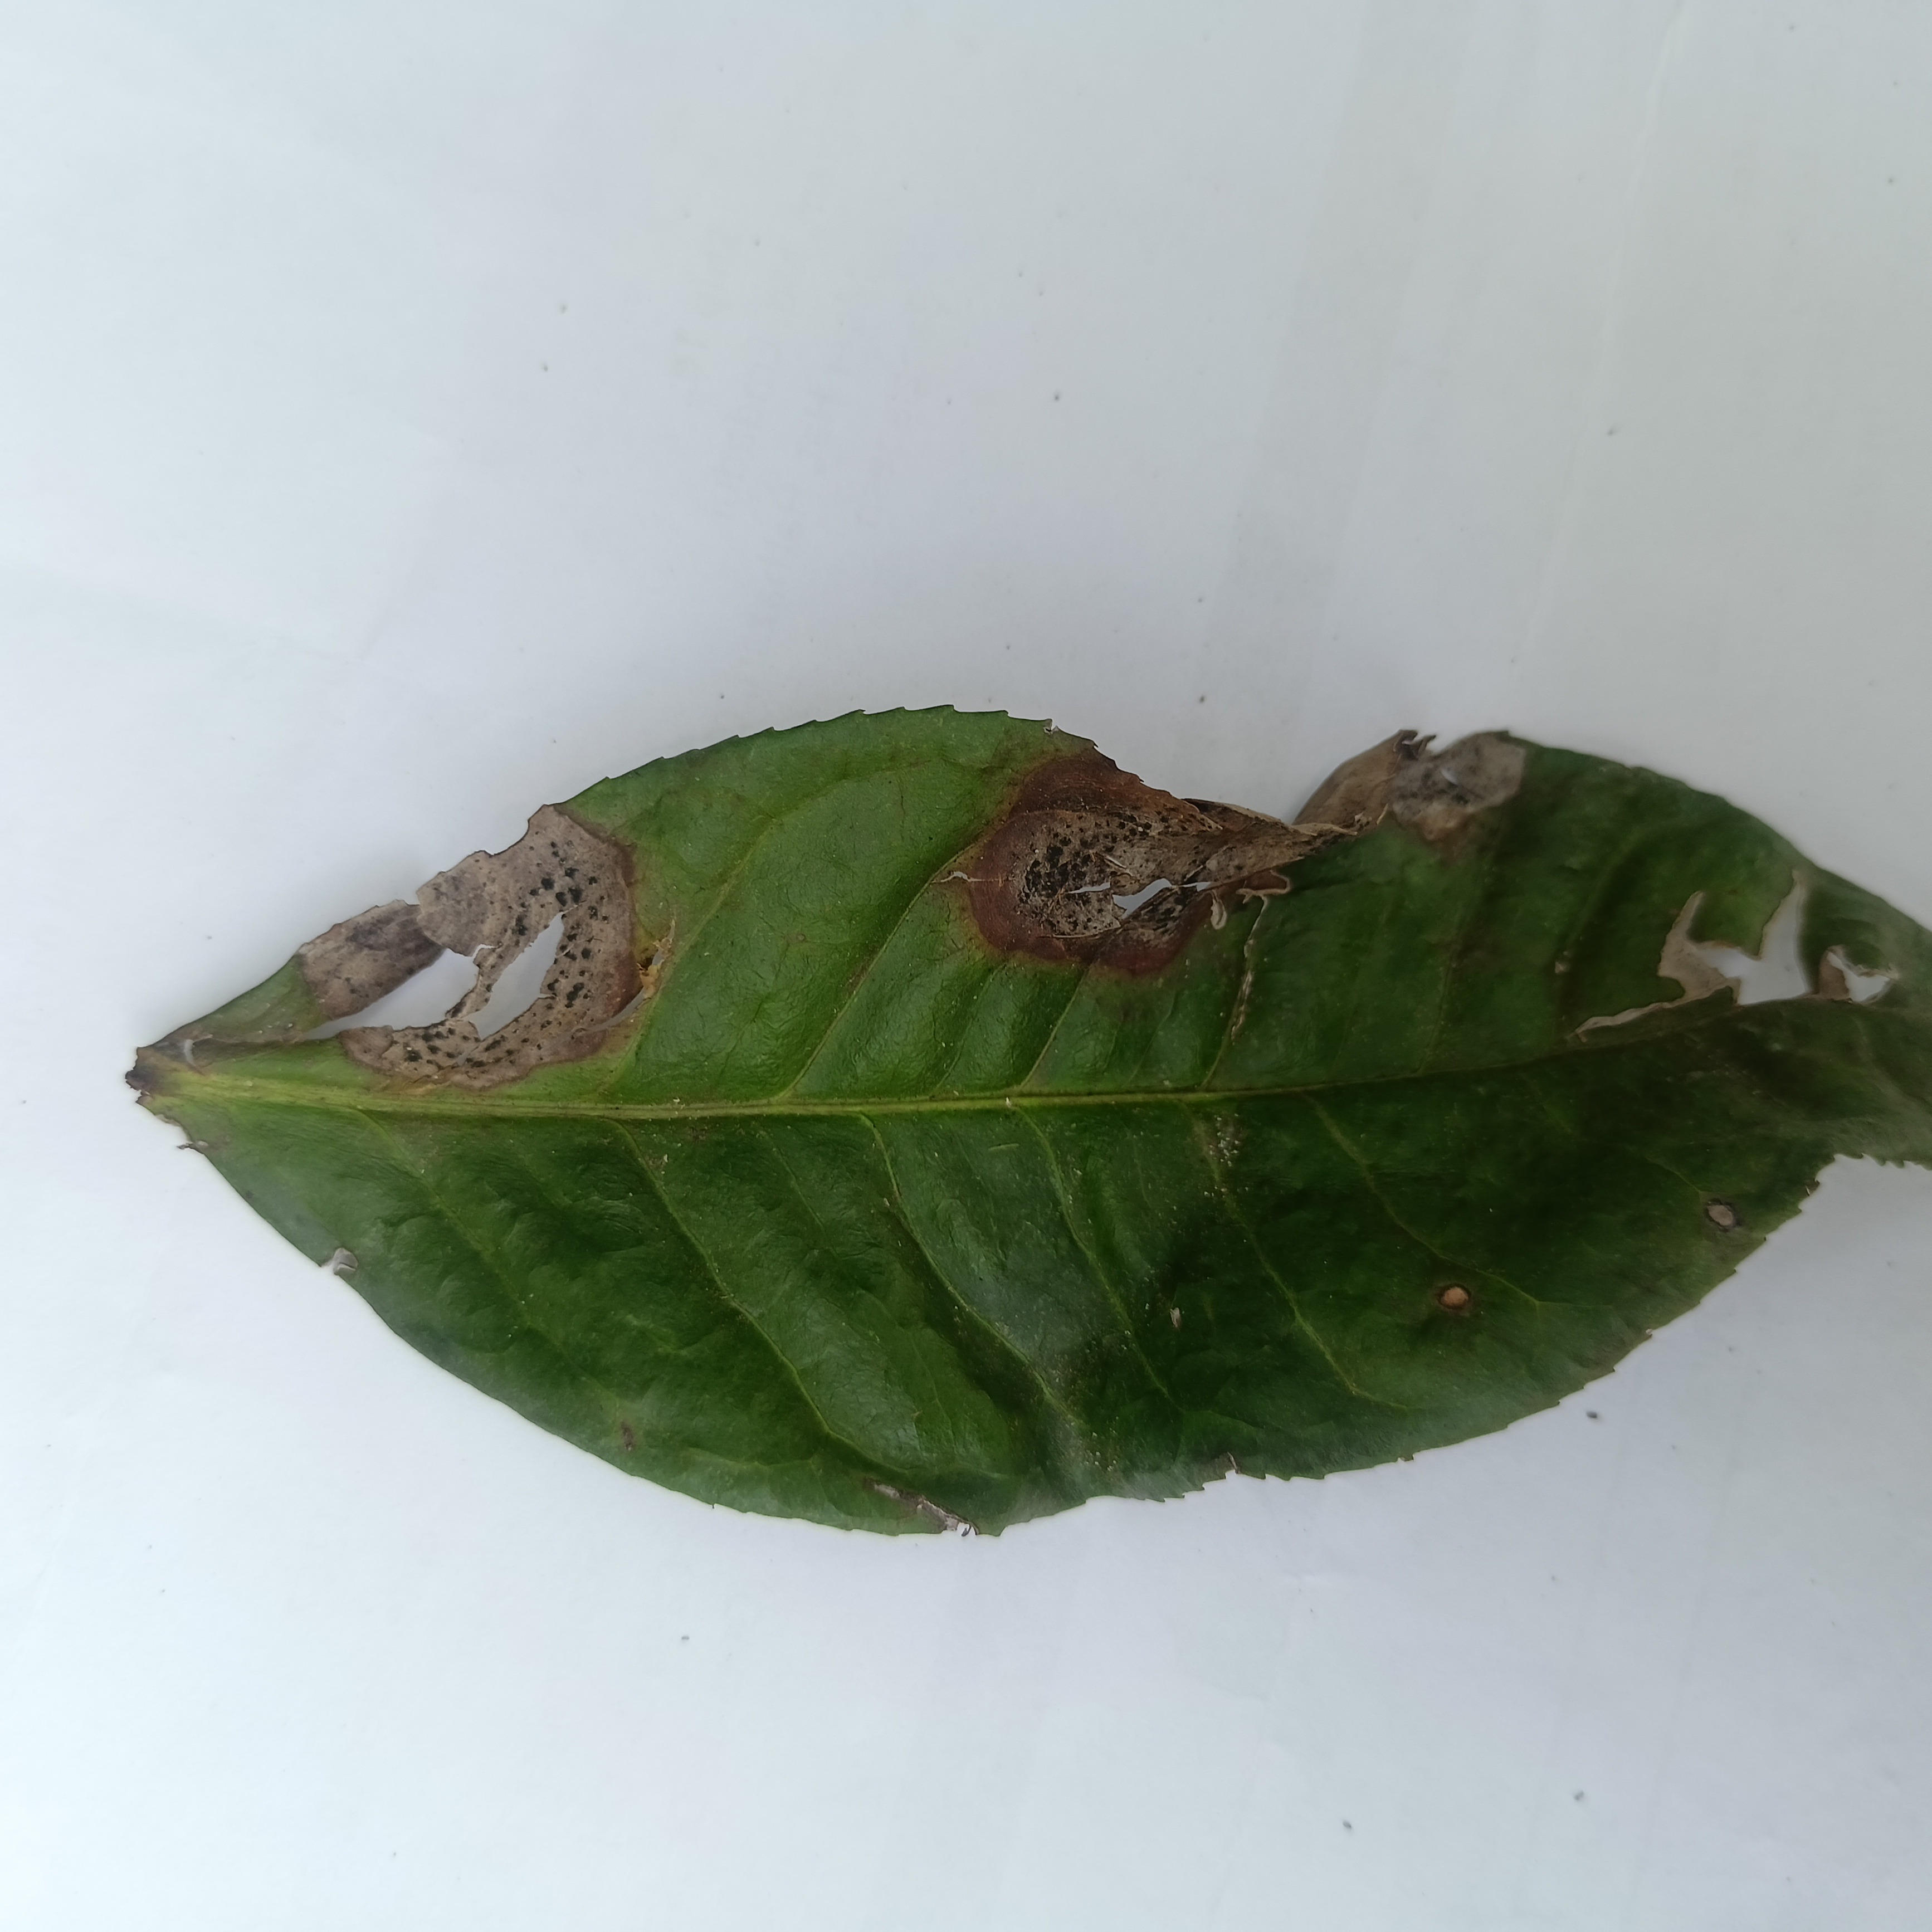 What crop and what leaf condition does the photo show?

tea, brown blight
